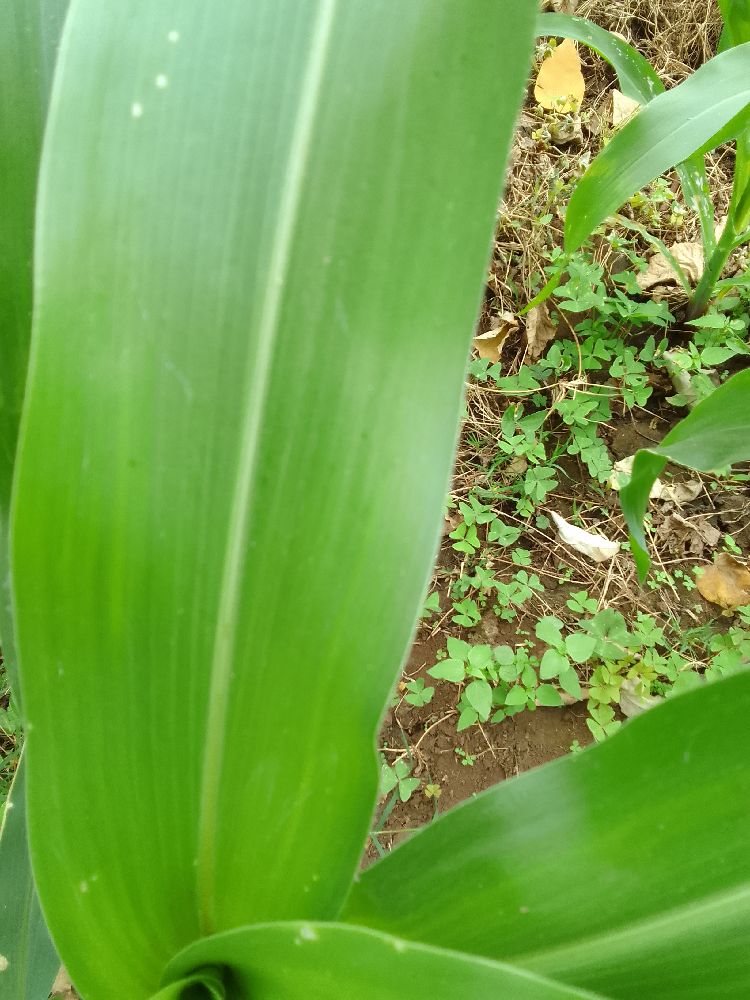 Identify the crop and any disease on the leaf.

maize, healthy
